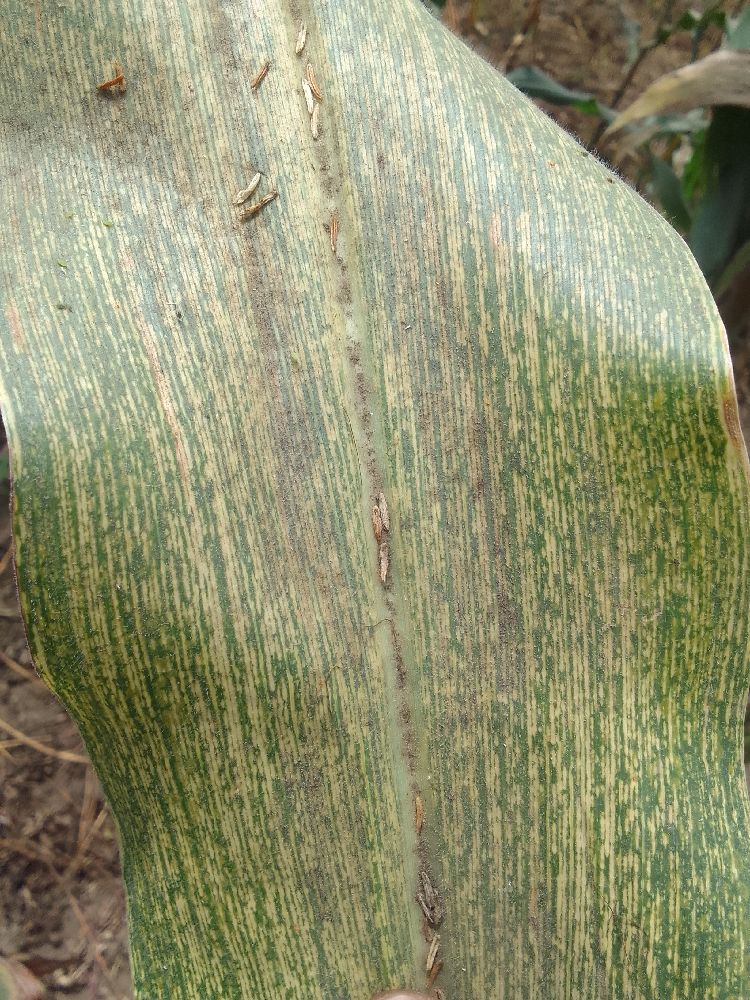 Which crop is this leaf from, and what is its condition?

maize, maize streak virus
